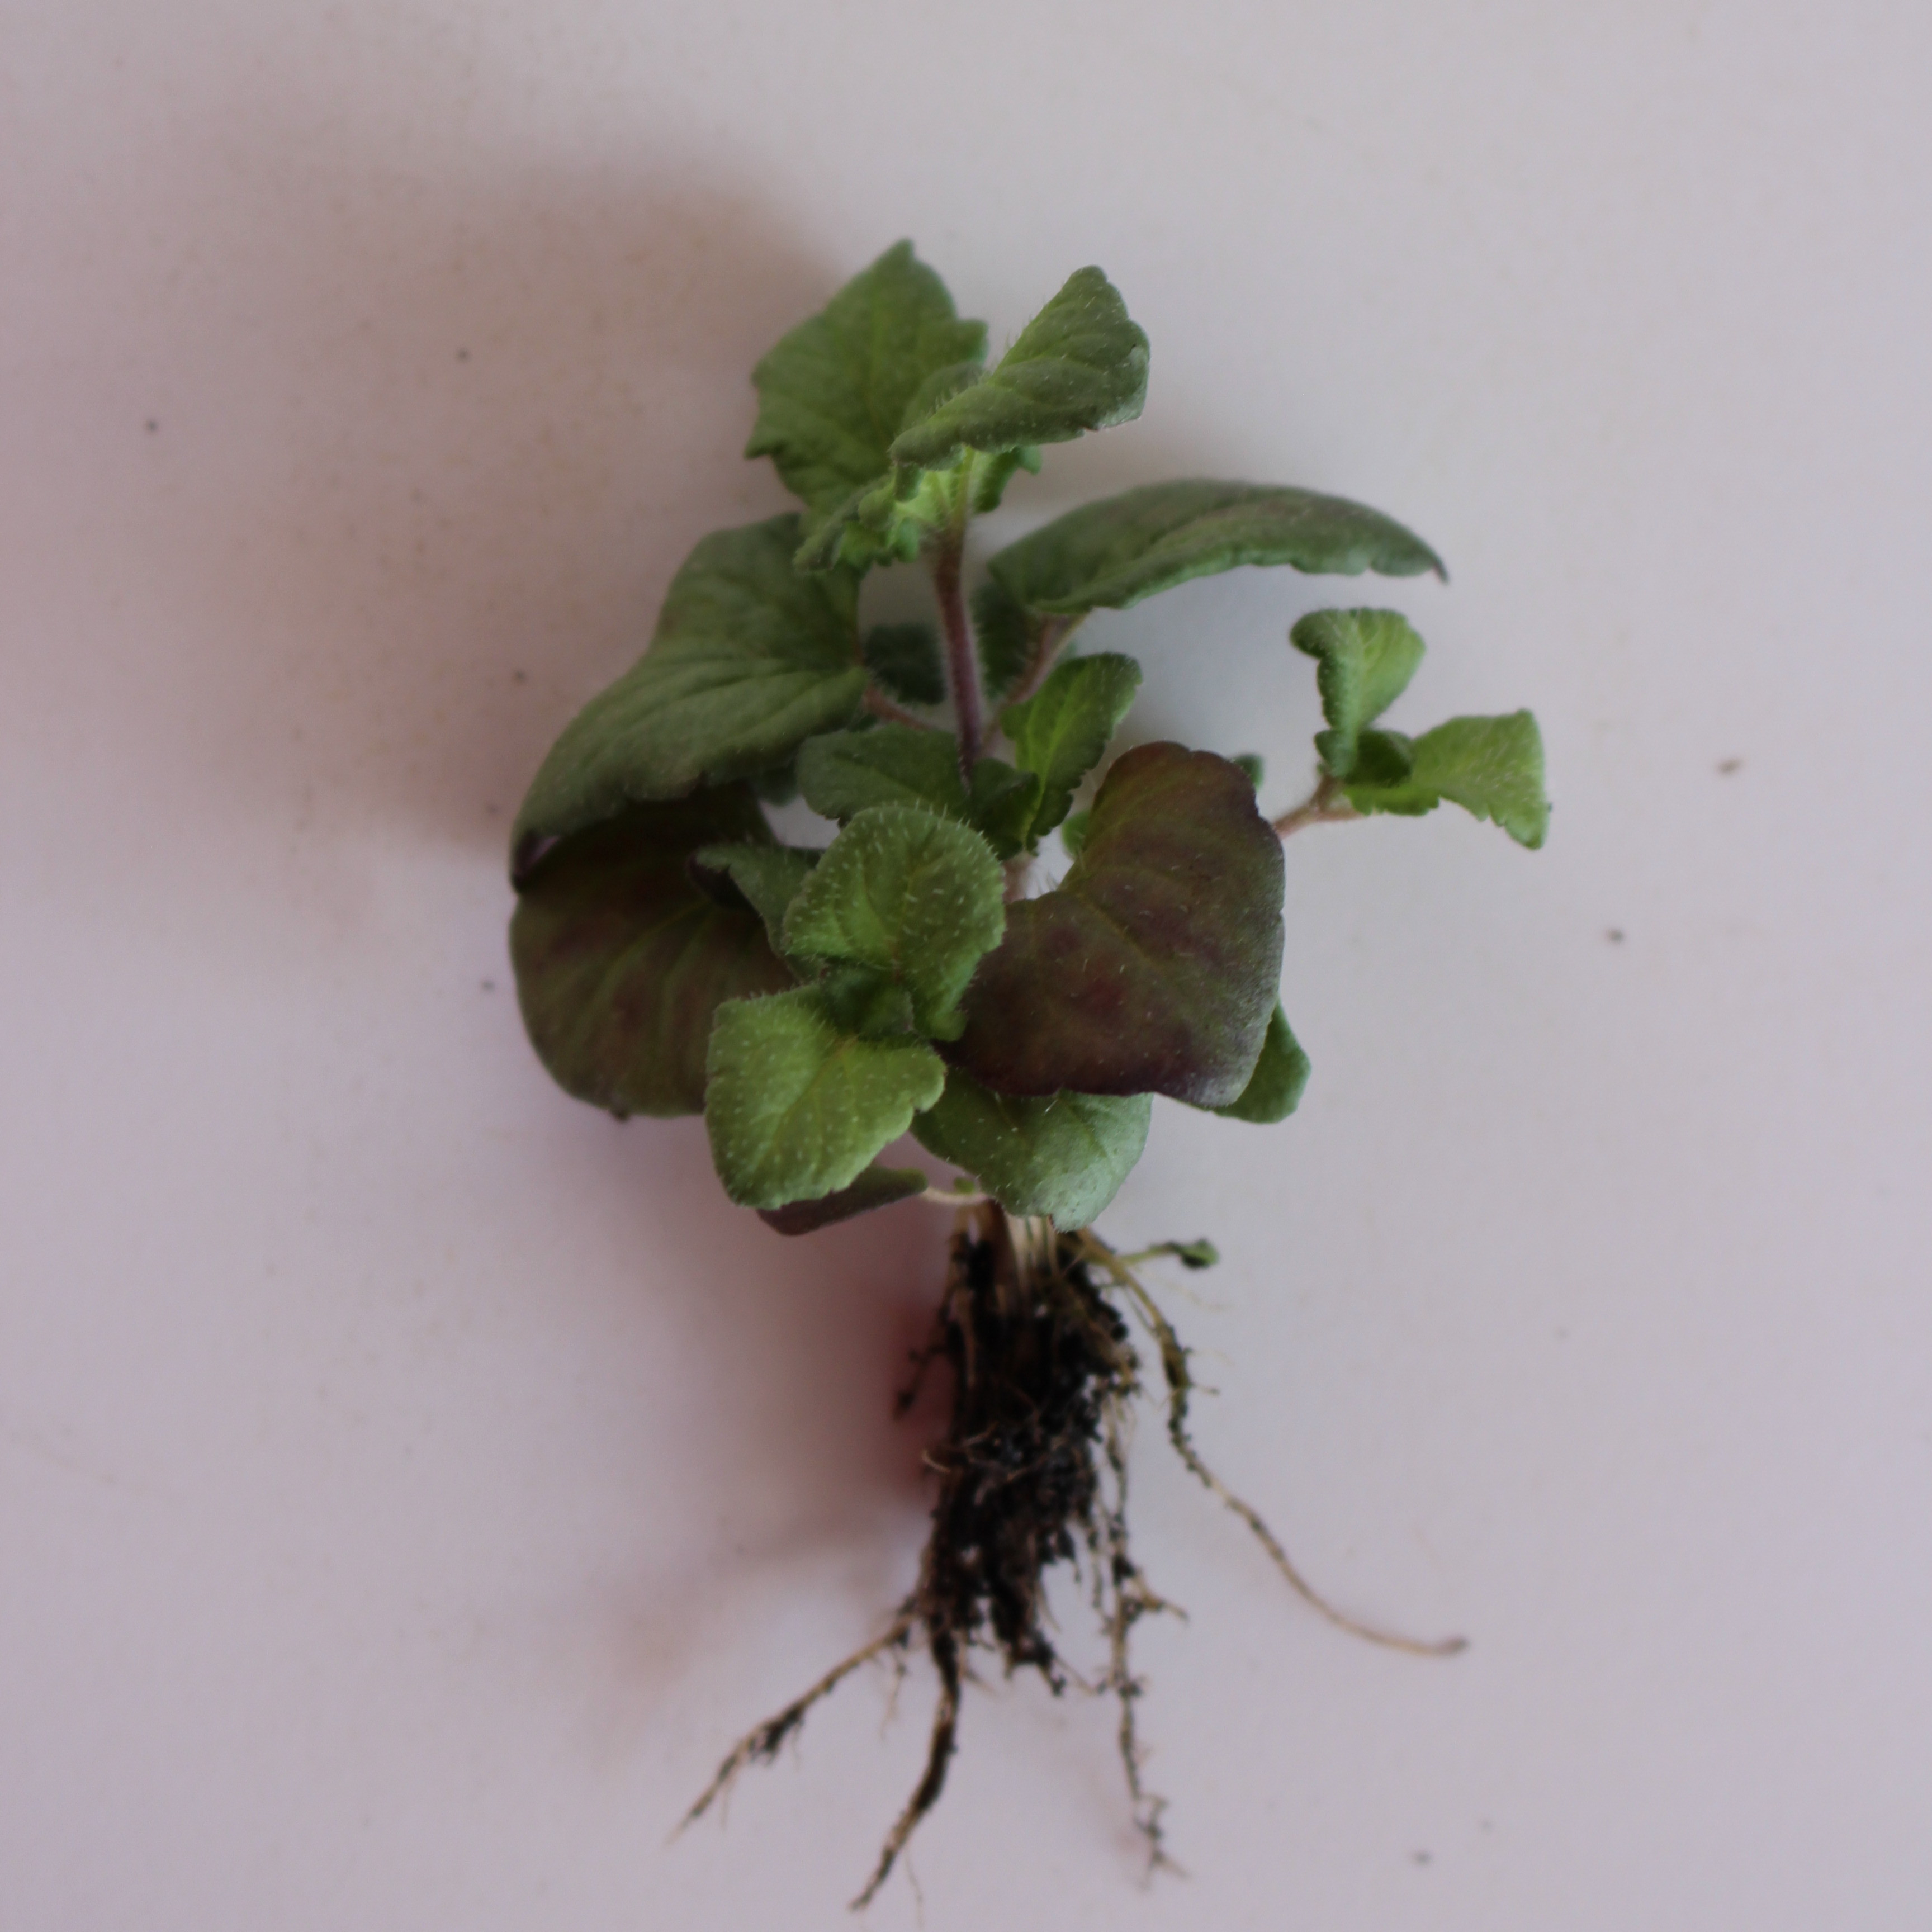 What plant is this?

Veronica persica
